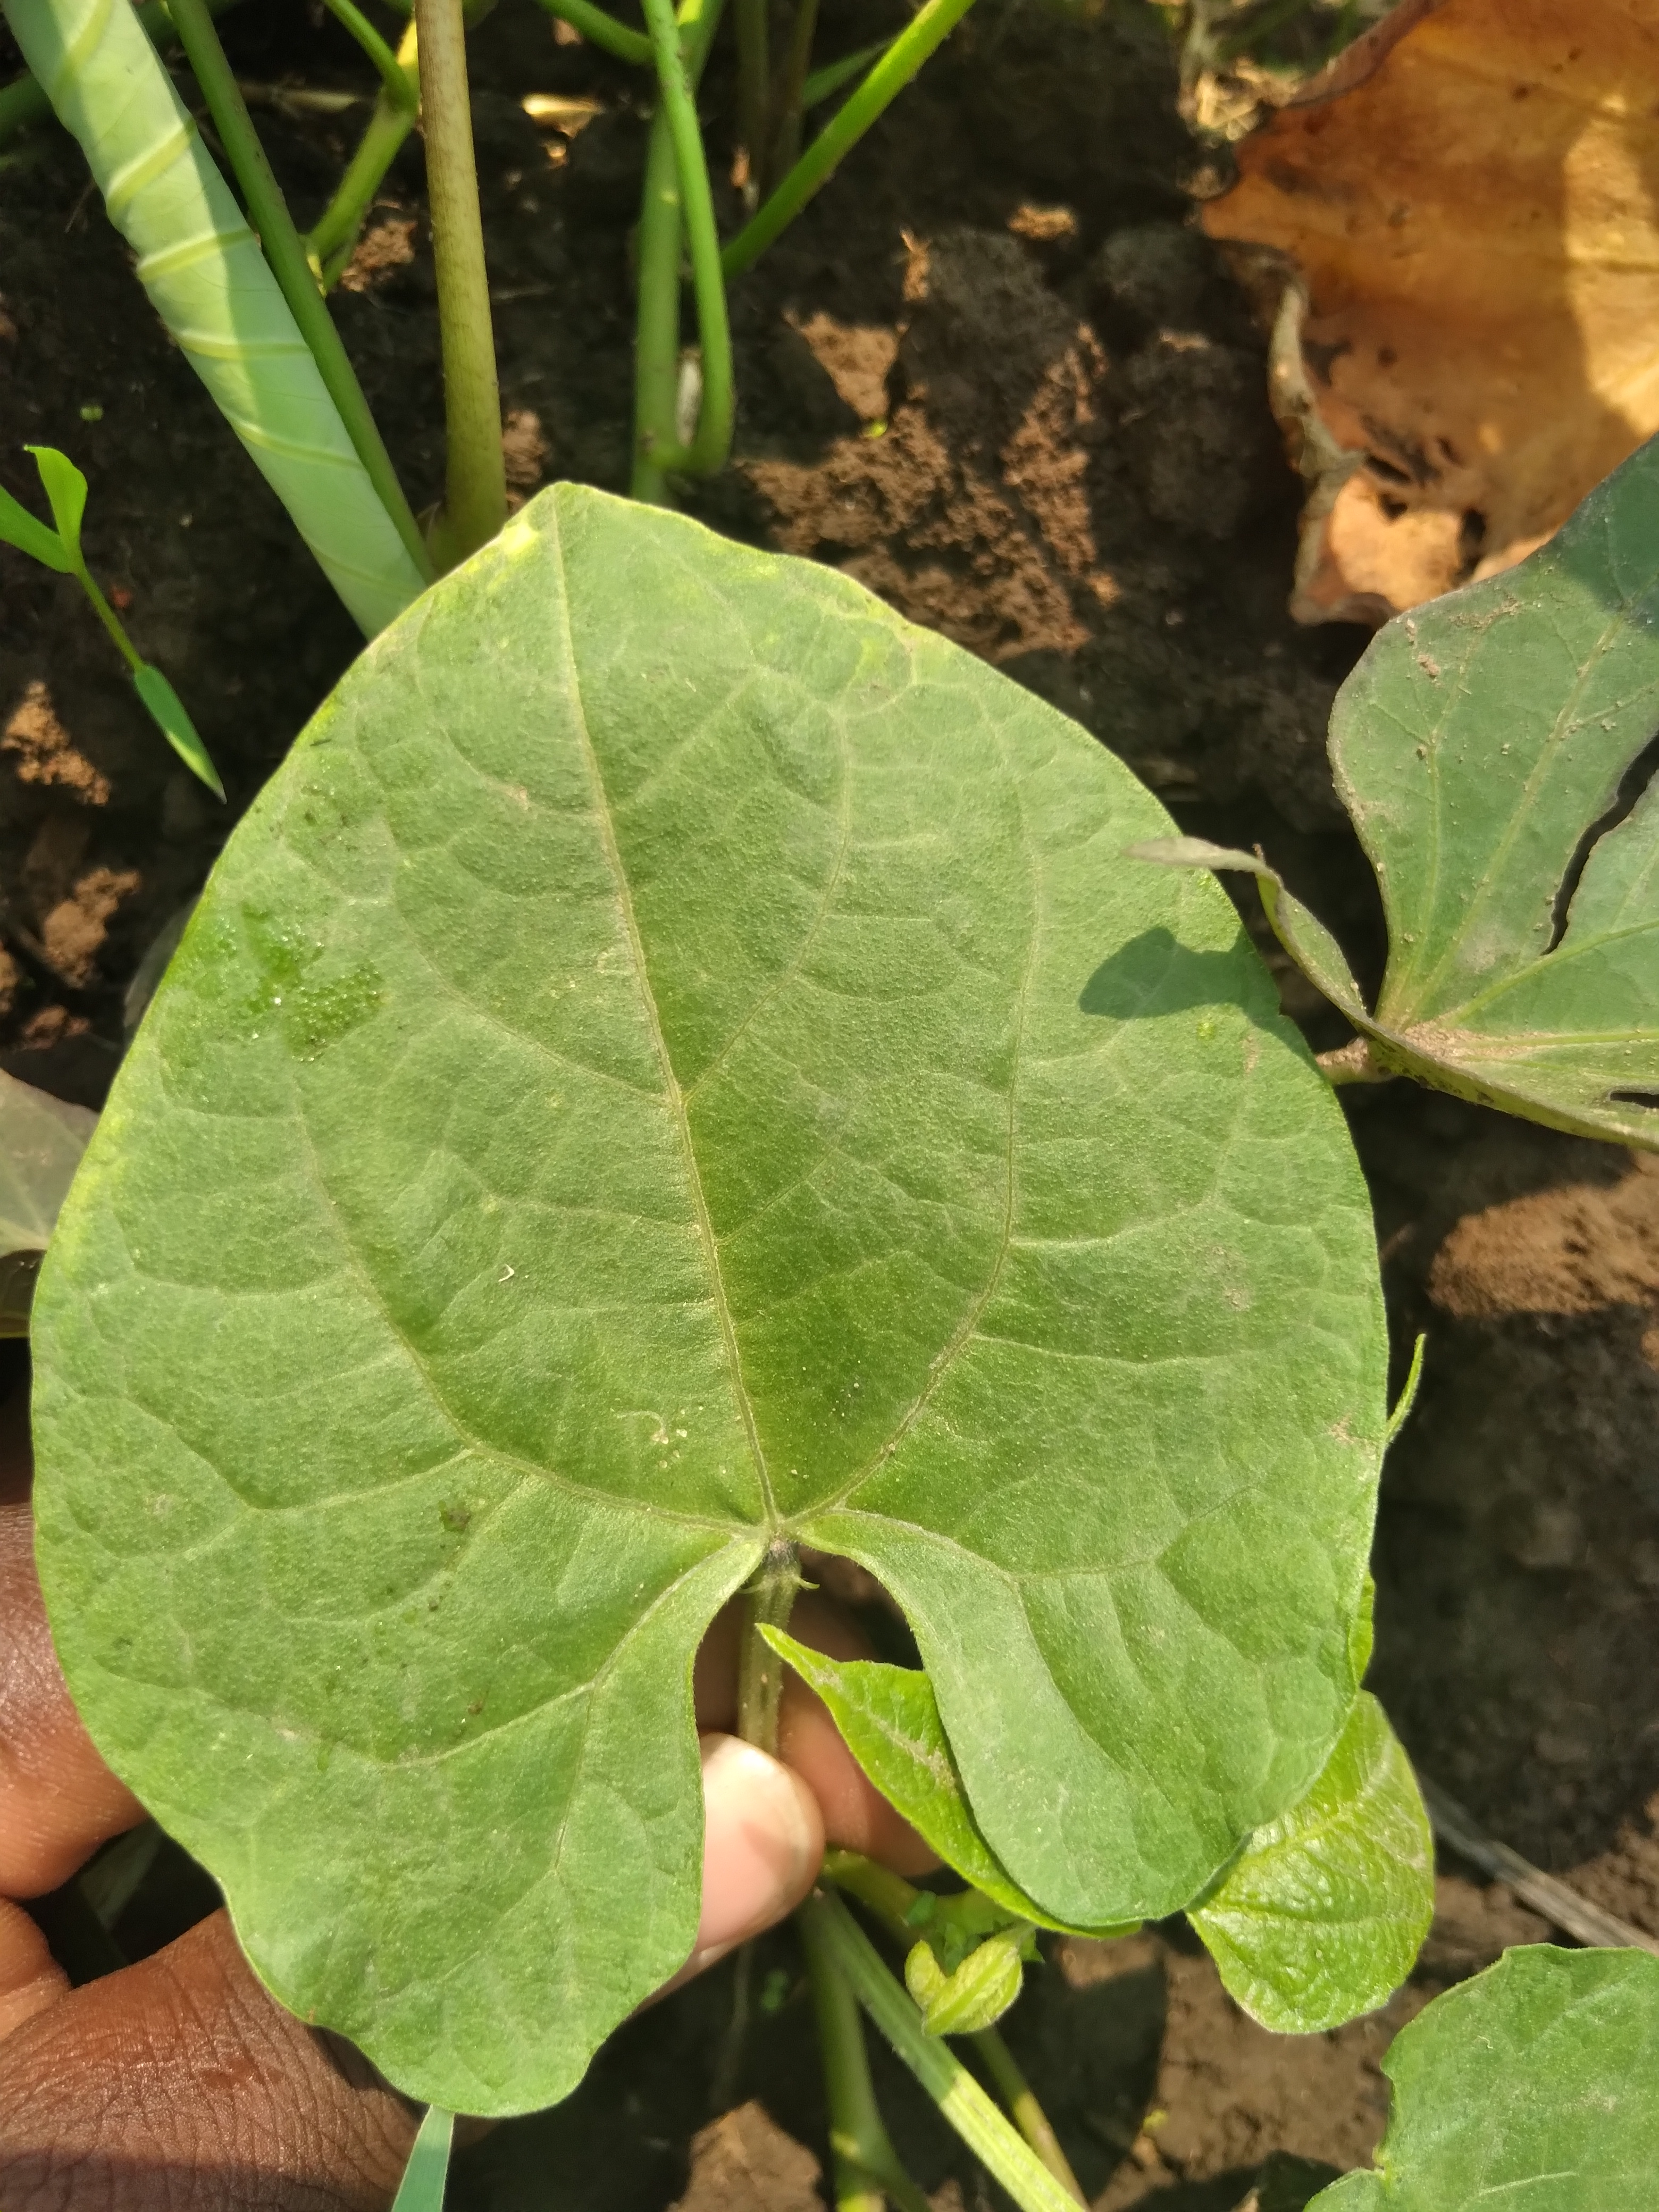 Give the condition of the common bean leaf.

healthy
